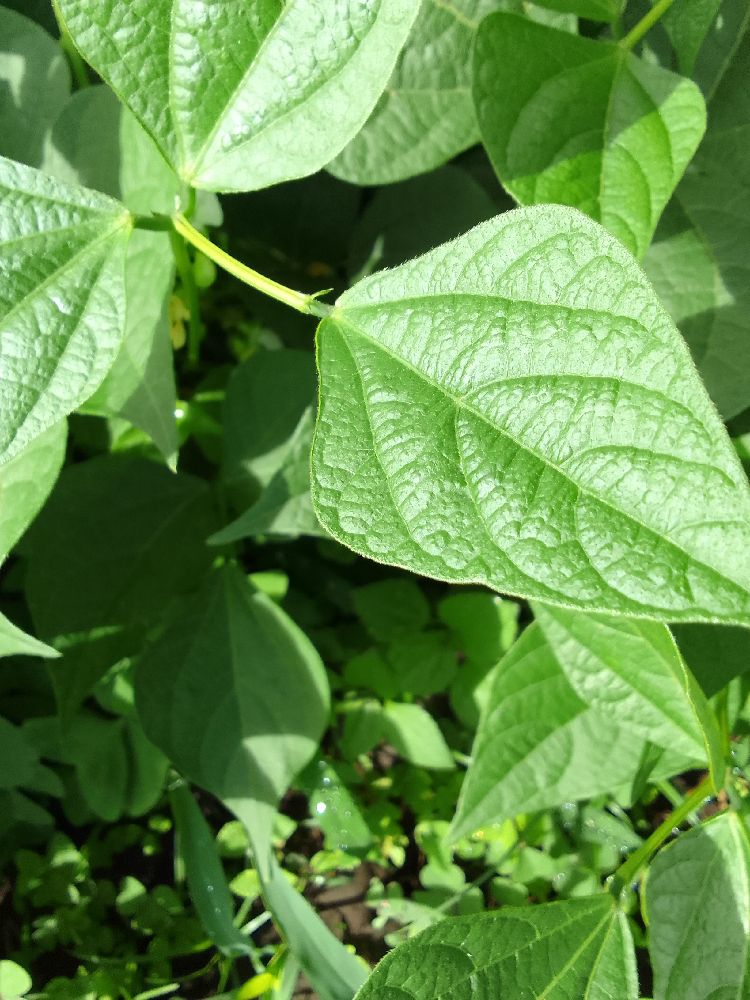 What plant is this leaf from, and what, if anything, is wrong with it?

common bean, healthy
